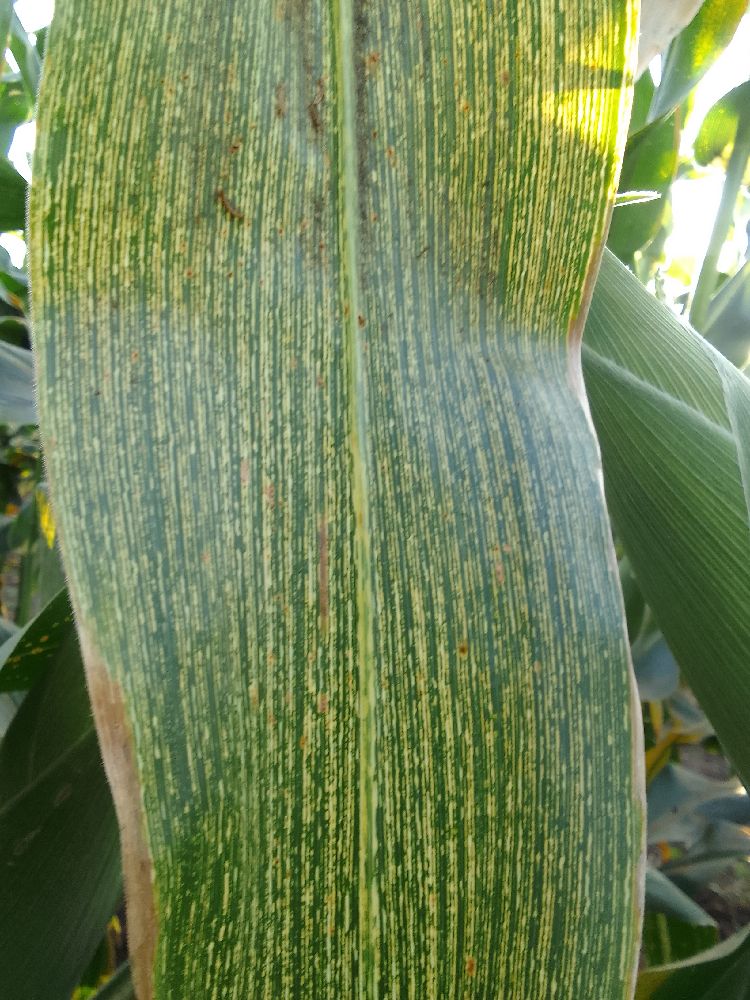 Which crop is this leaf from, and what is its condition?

maize, maize streak virus
